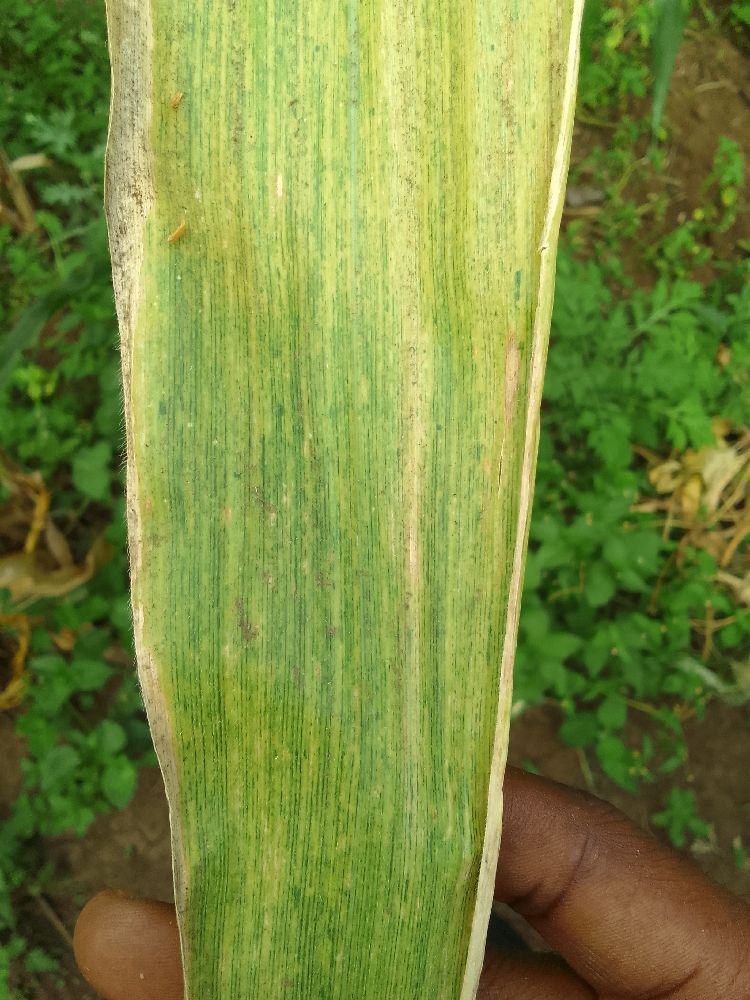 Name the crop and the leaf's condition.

maize, maize lethal necrosis
